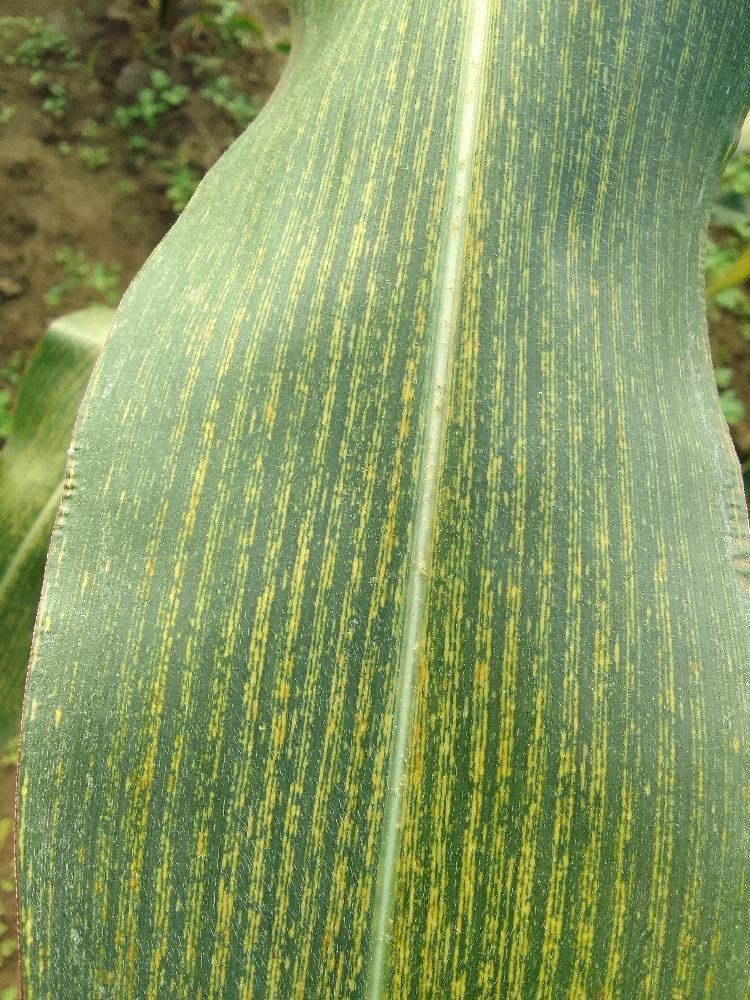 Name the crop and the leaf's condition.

maize, maize streak virus
